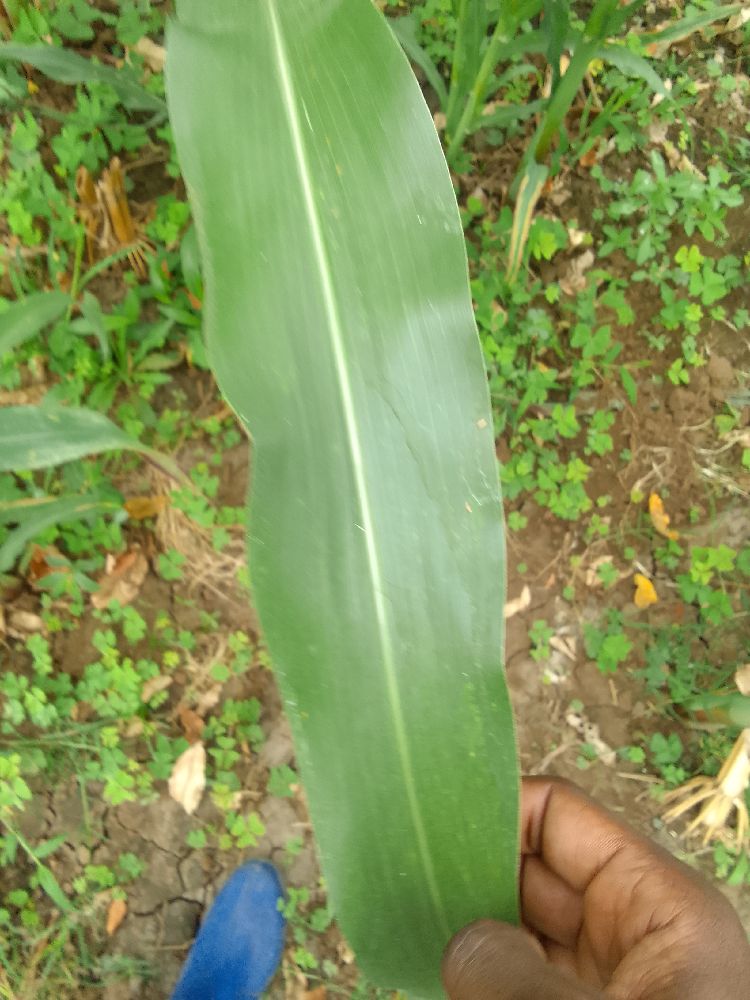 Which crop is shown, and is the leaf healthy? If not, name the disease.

maize, healthy
